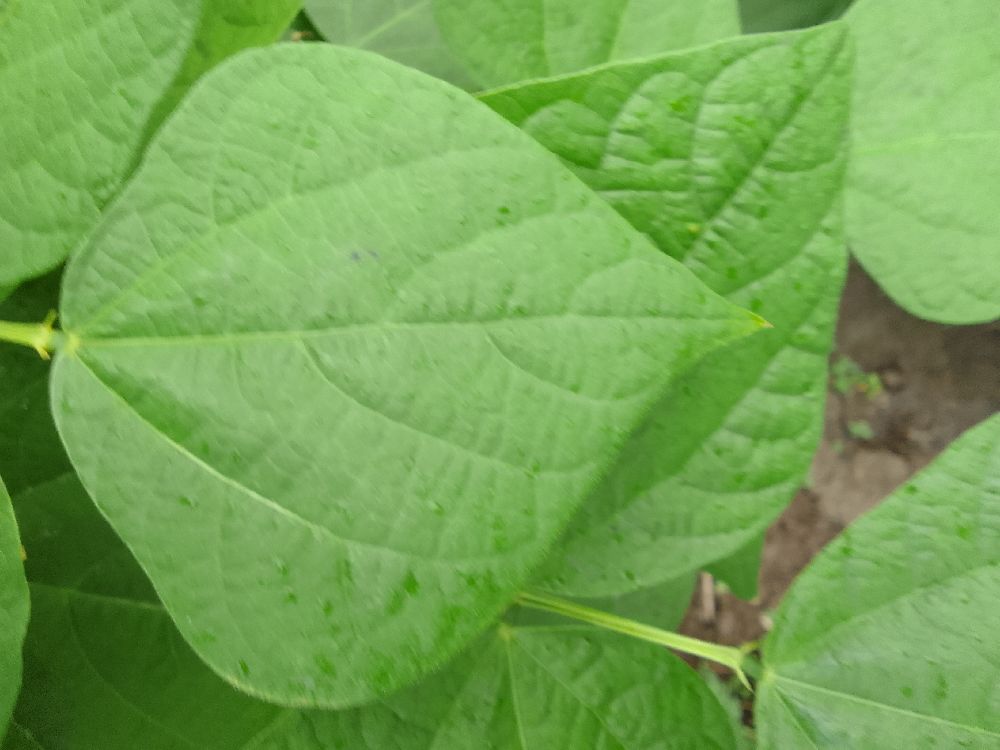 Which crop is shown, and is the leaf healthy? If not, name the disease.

common bean, healthy
